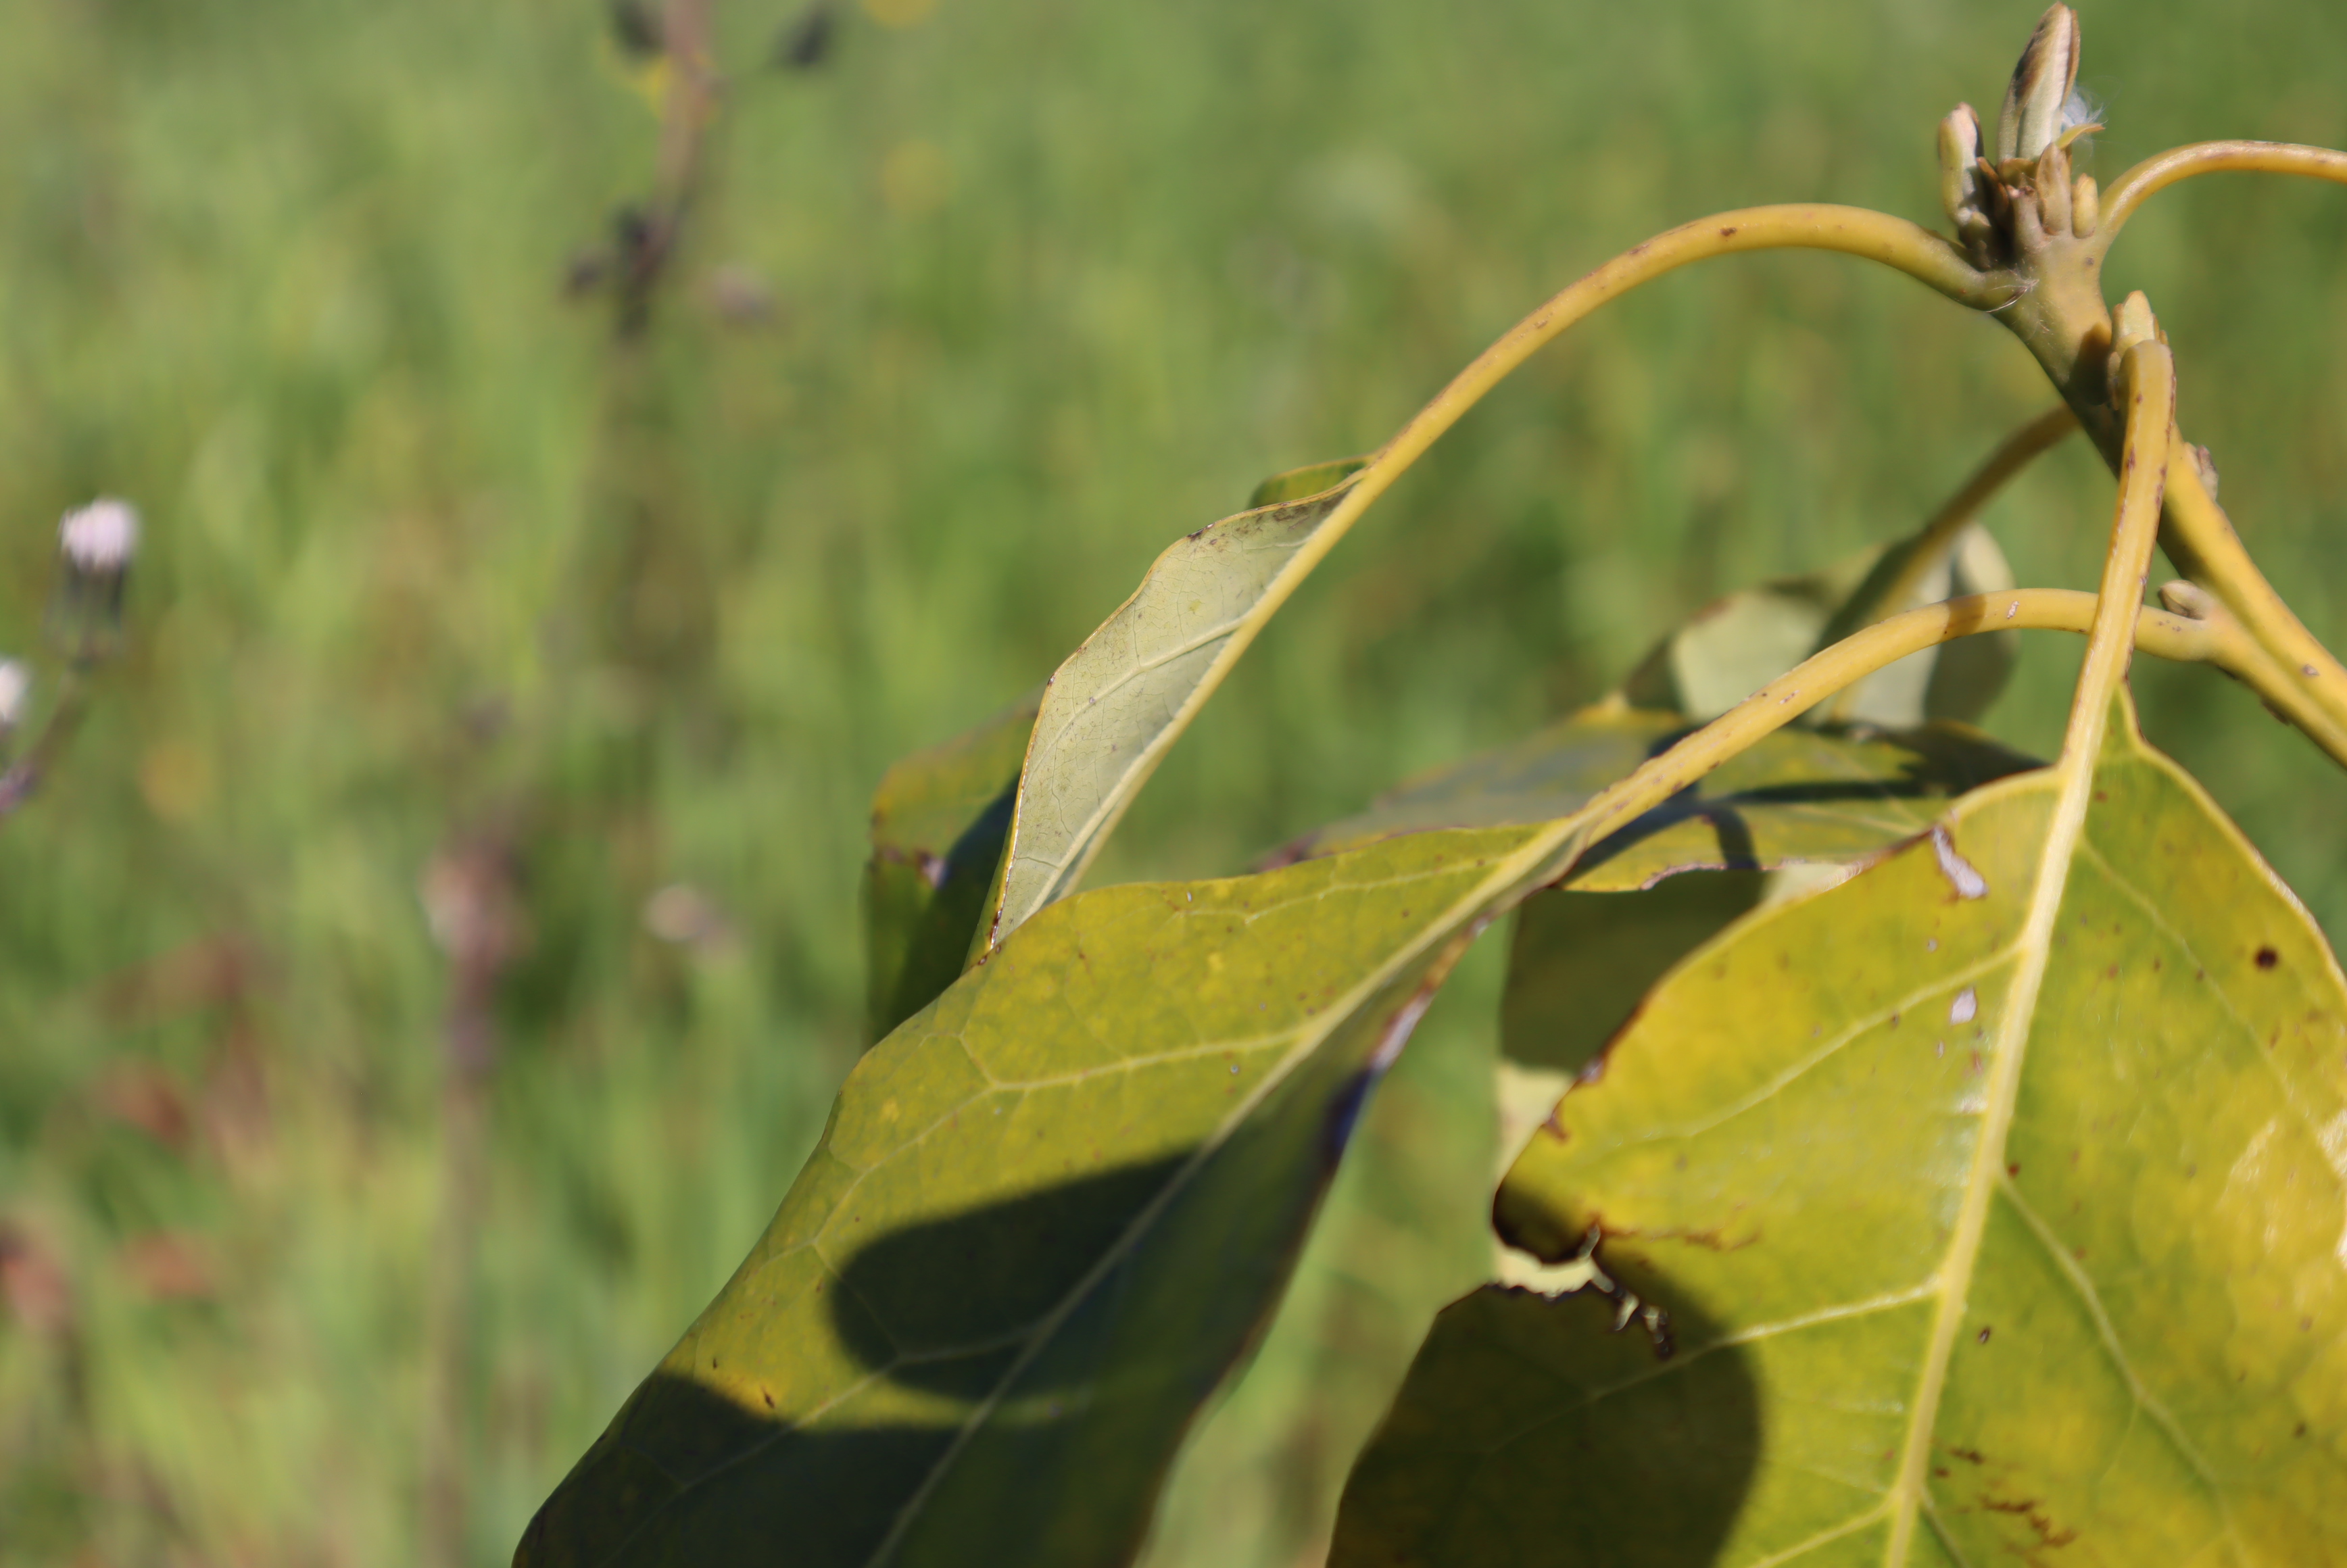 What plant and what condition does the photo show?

avocado, alternaria, frost damage, unknown
